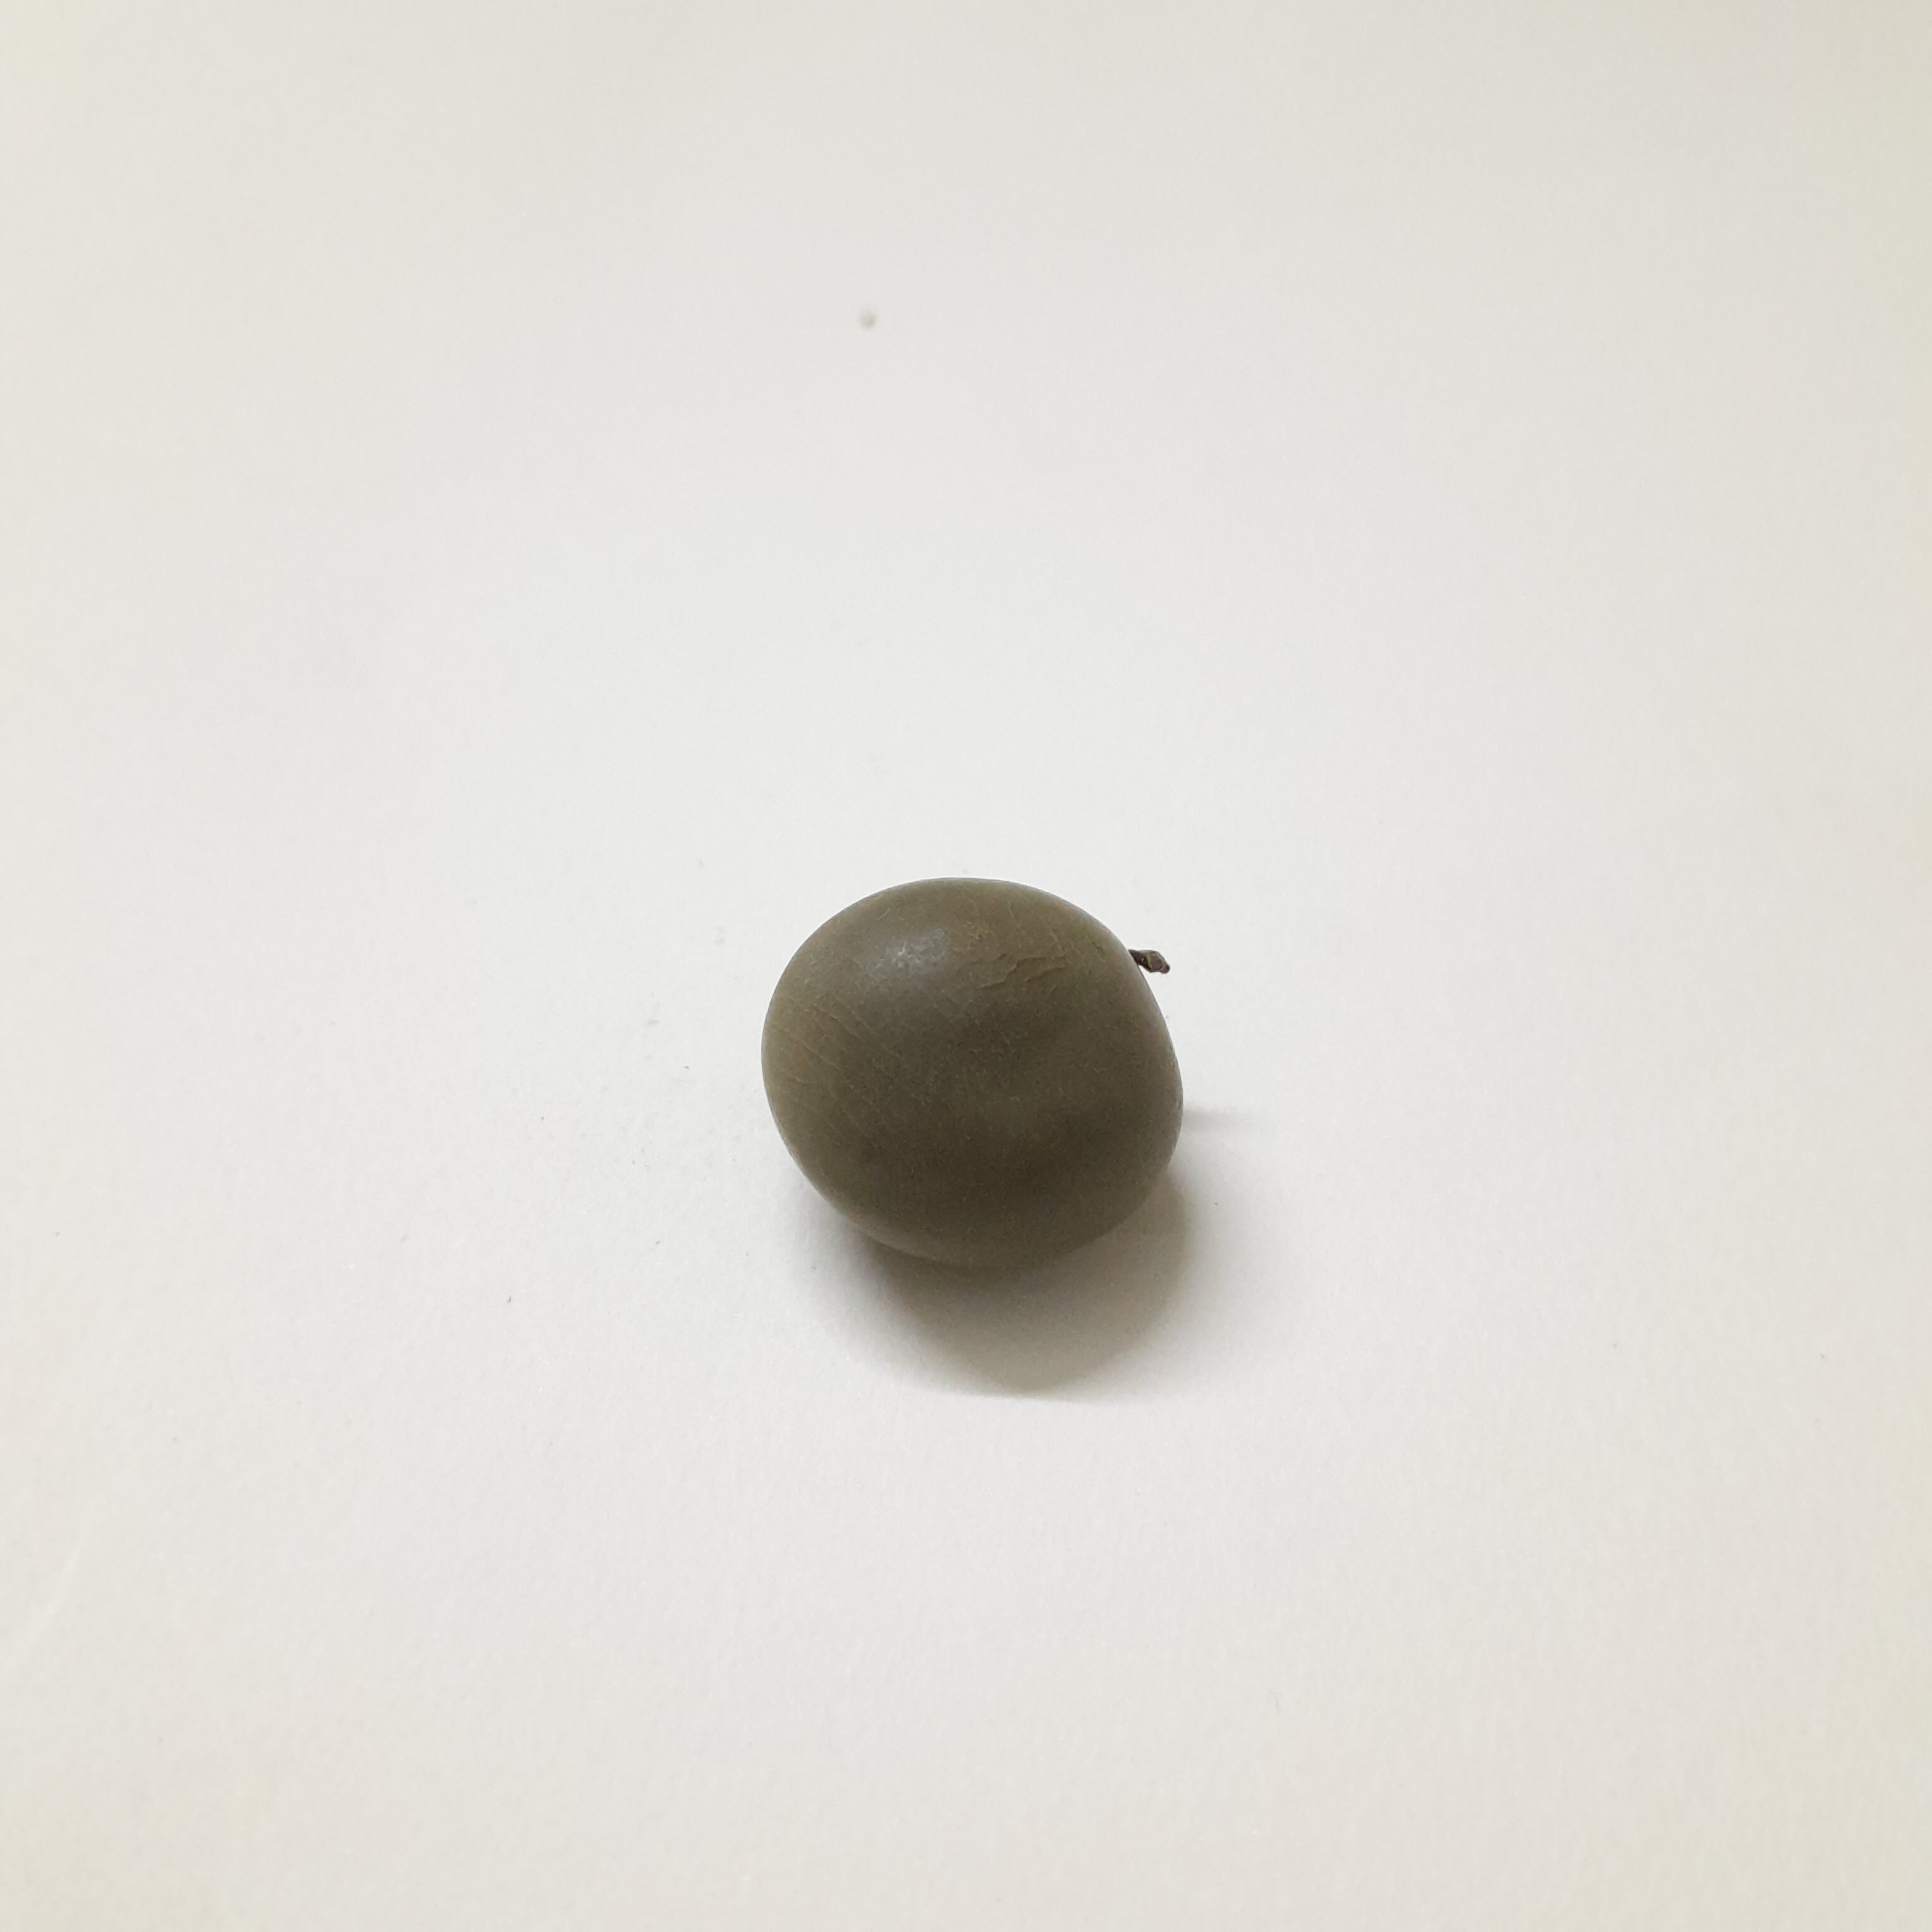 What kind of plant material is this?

sagargota
